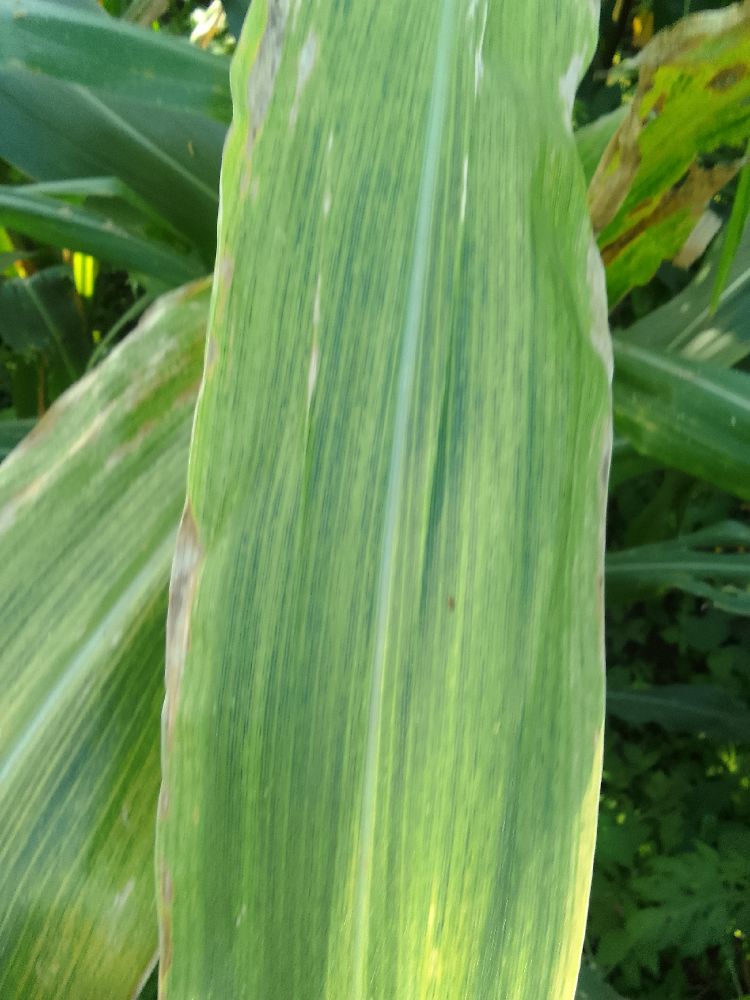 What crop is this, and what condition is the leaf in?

maize, maize lethal necrosis
